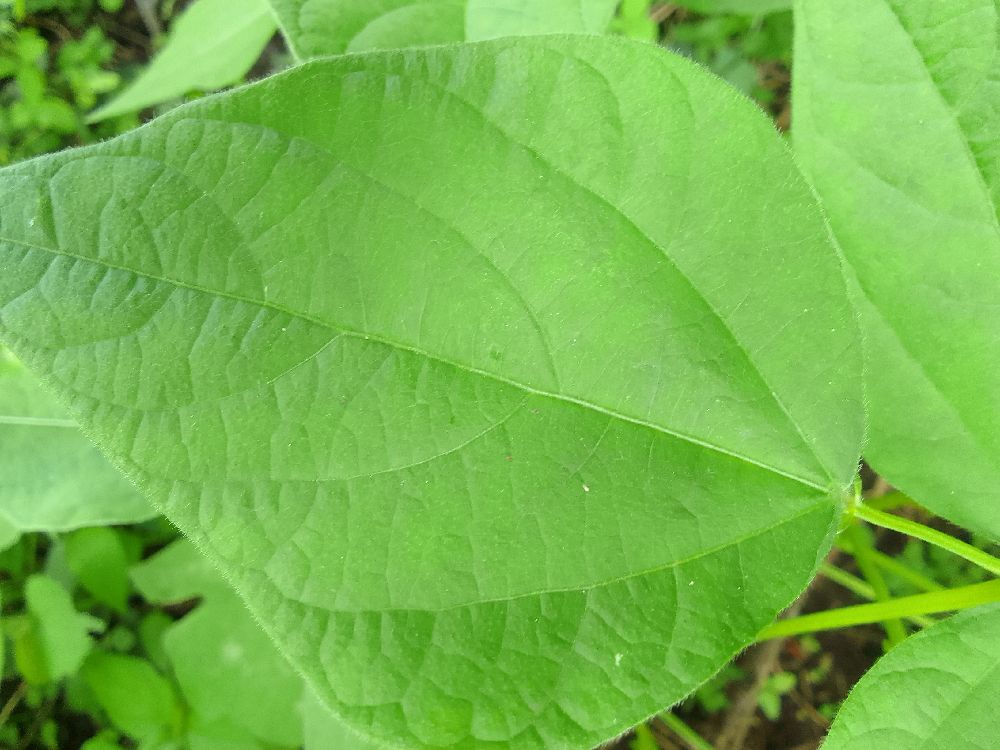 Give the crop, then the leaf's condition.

common bean, healthy
